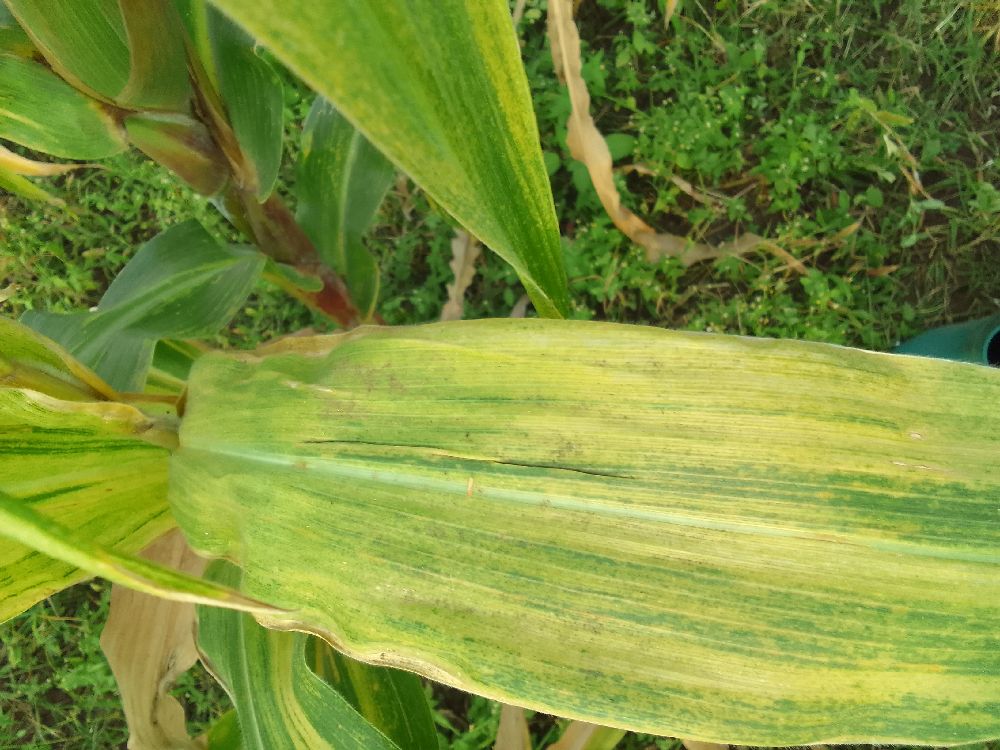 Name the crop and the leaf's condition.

maize, maize lethal necrosis
